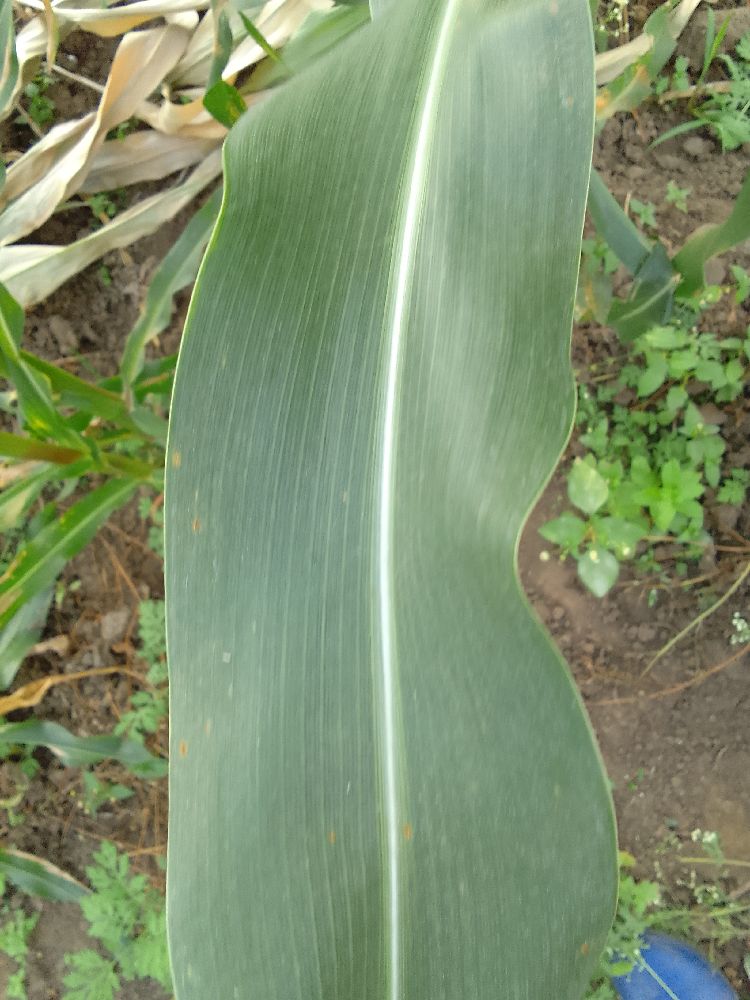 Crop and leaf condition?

maize, healthy
